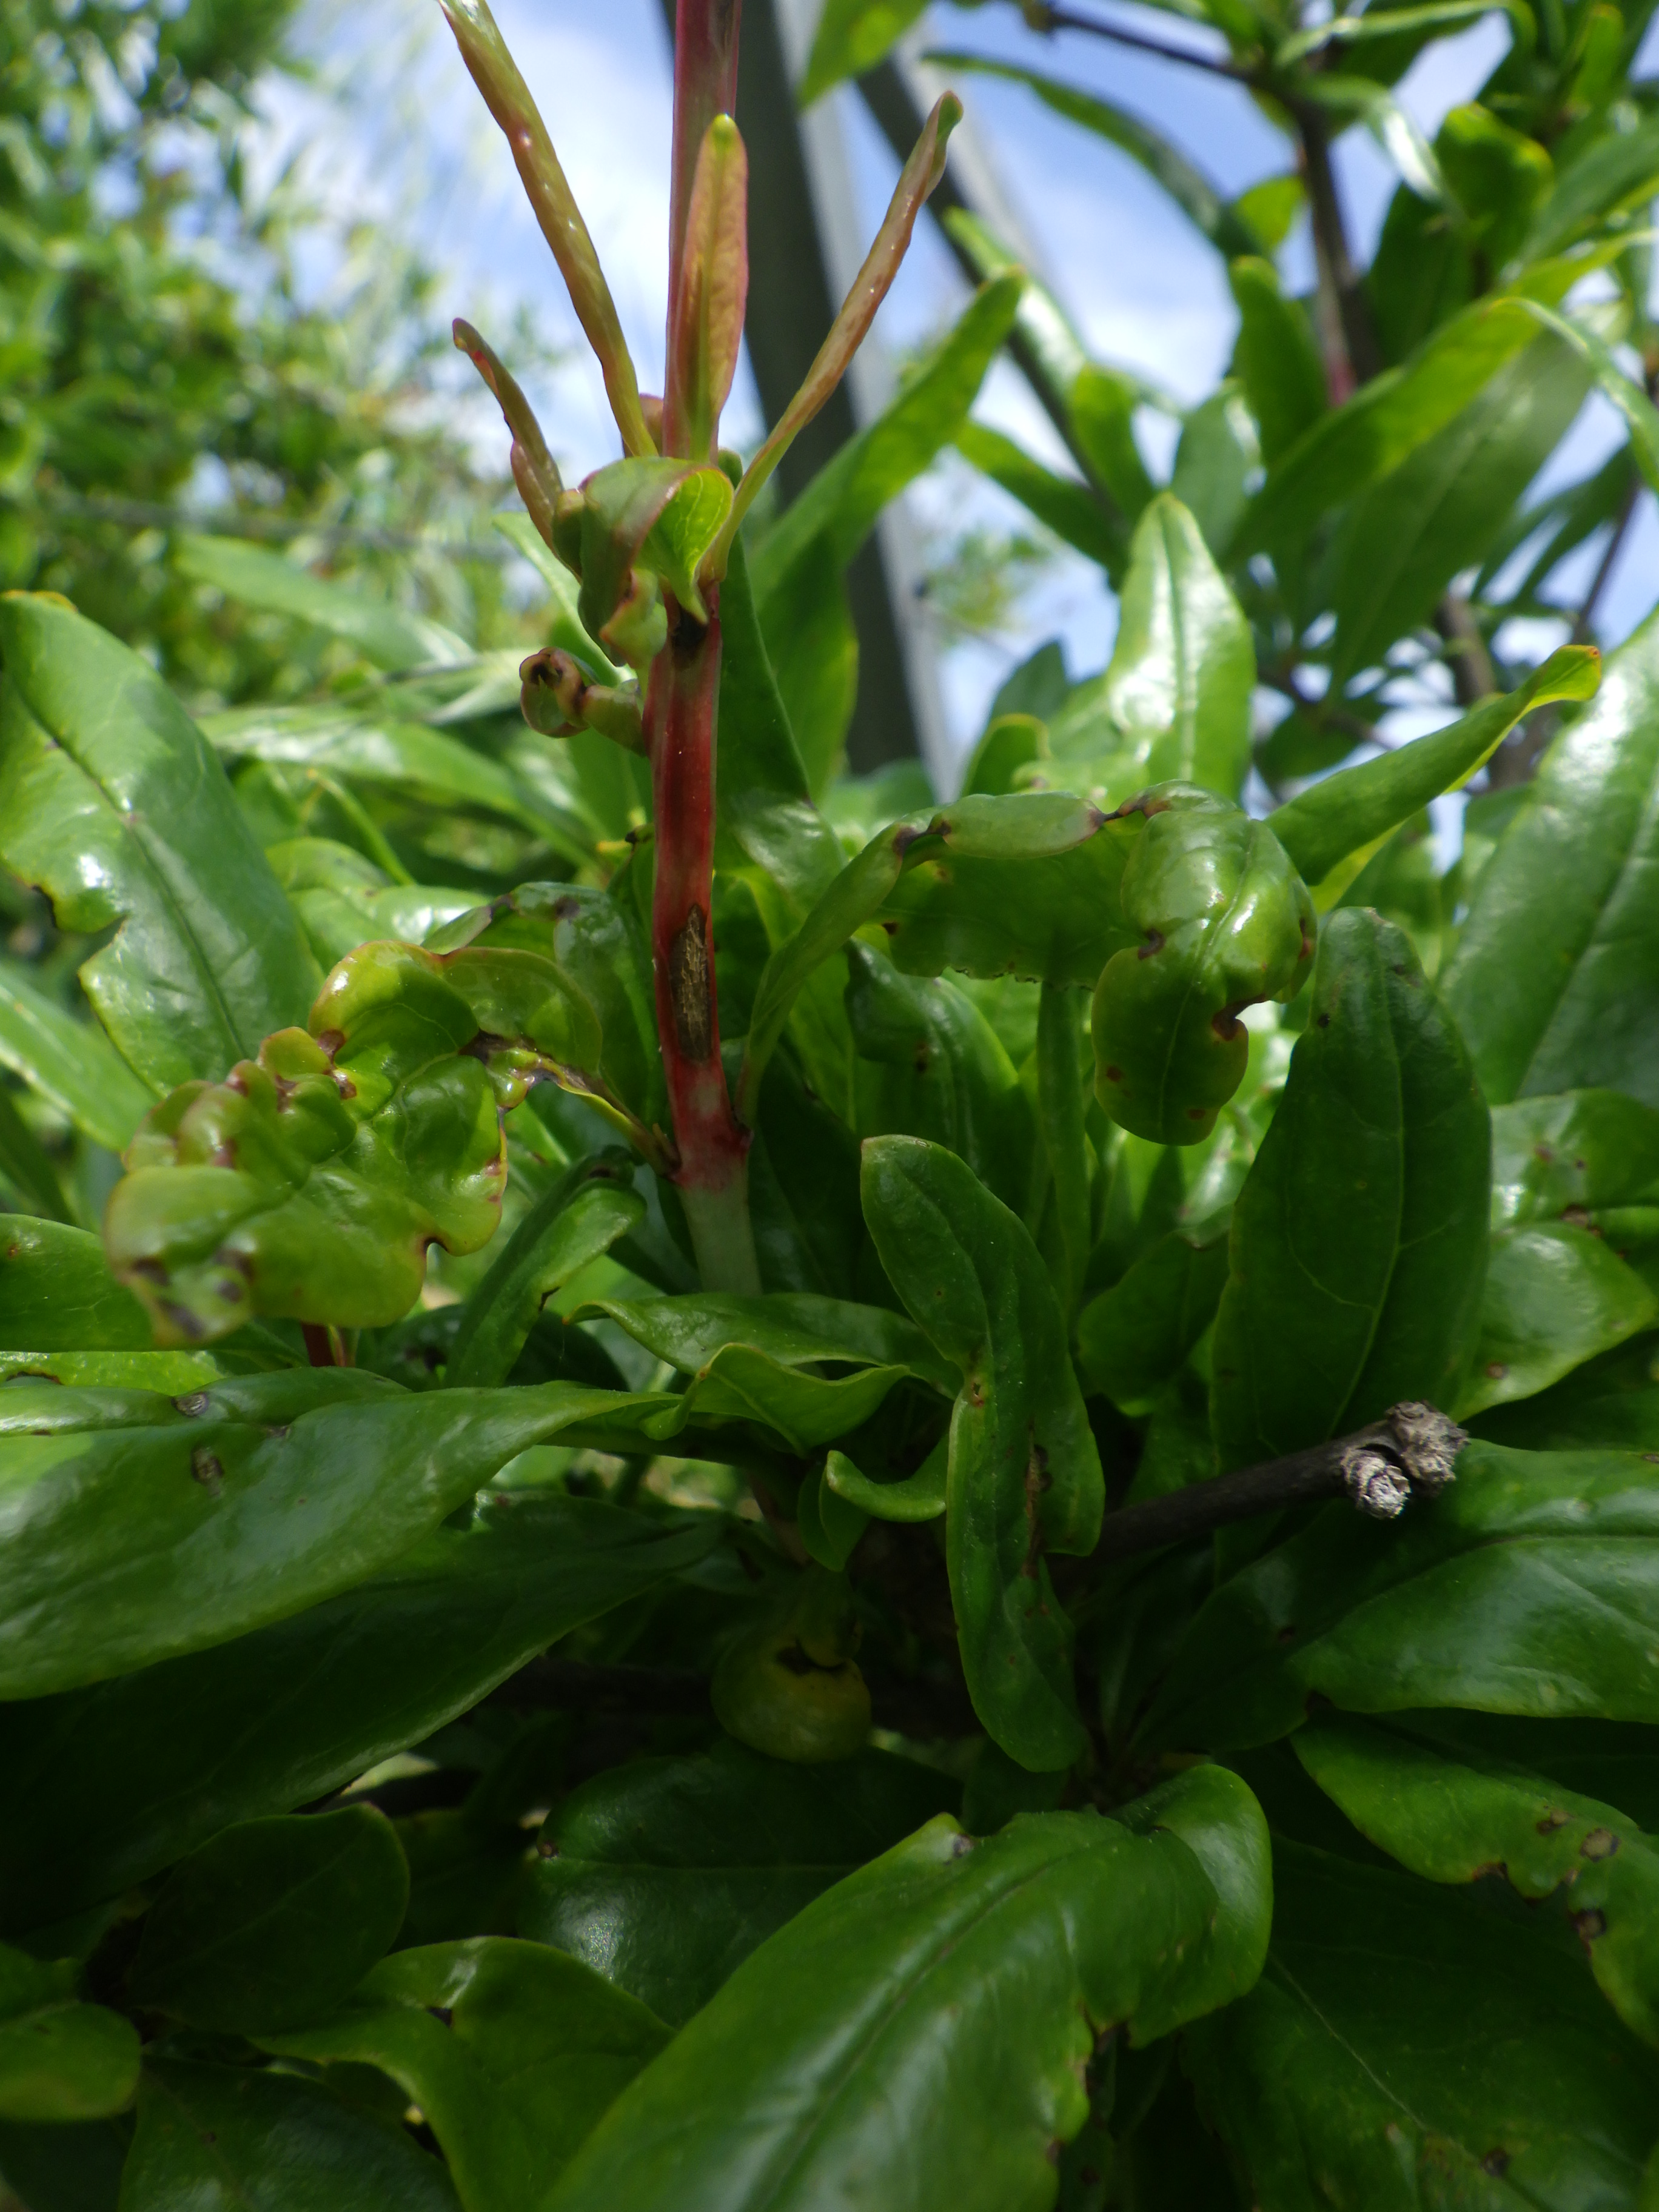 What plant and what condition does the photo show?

pomegranate, coniella granati
